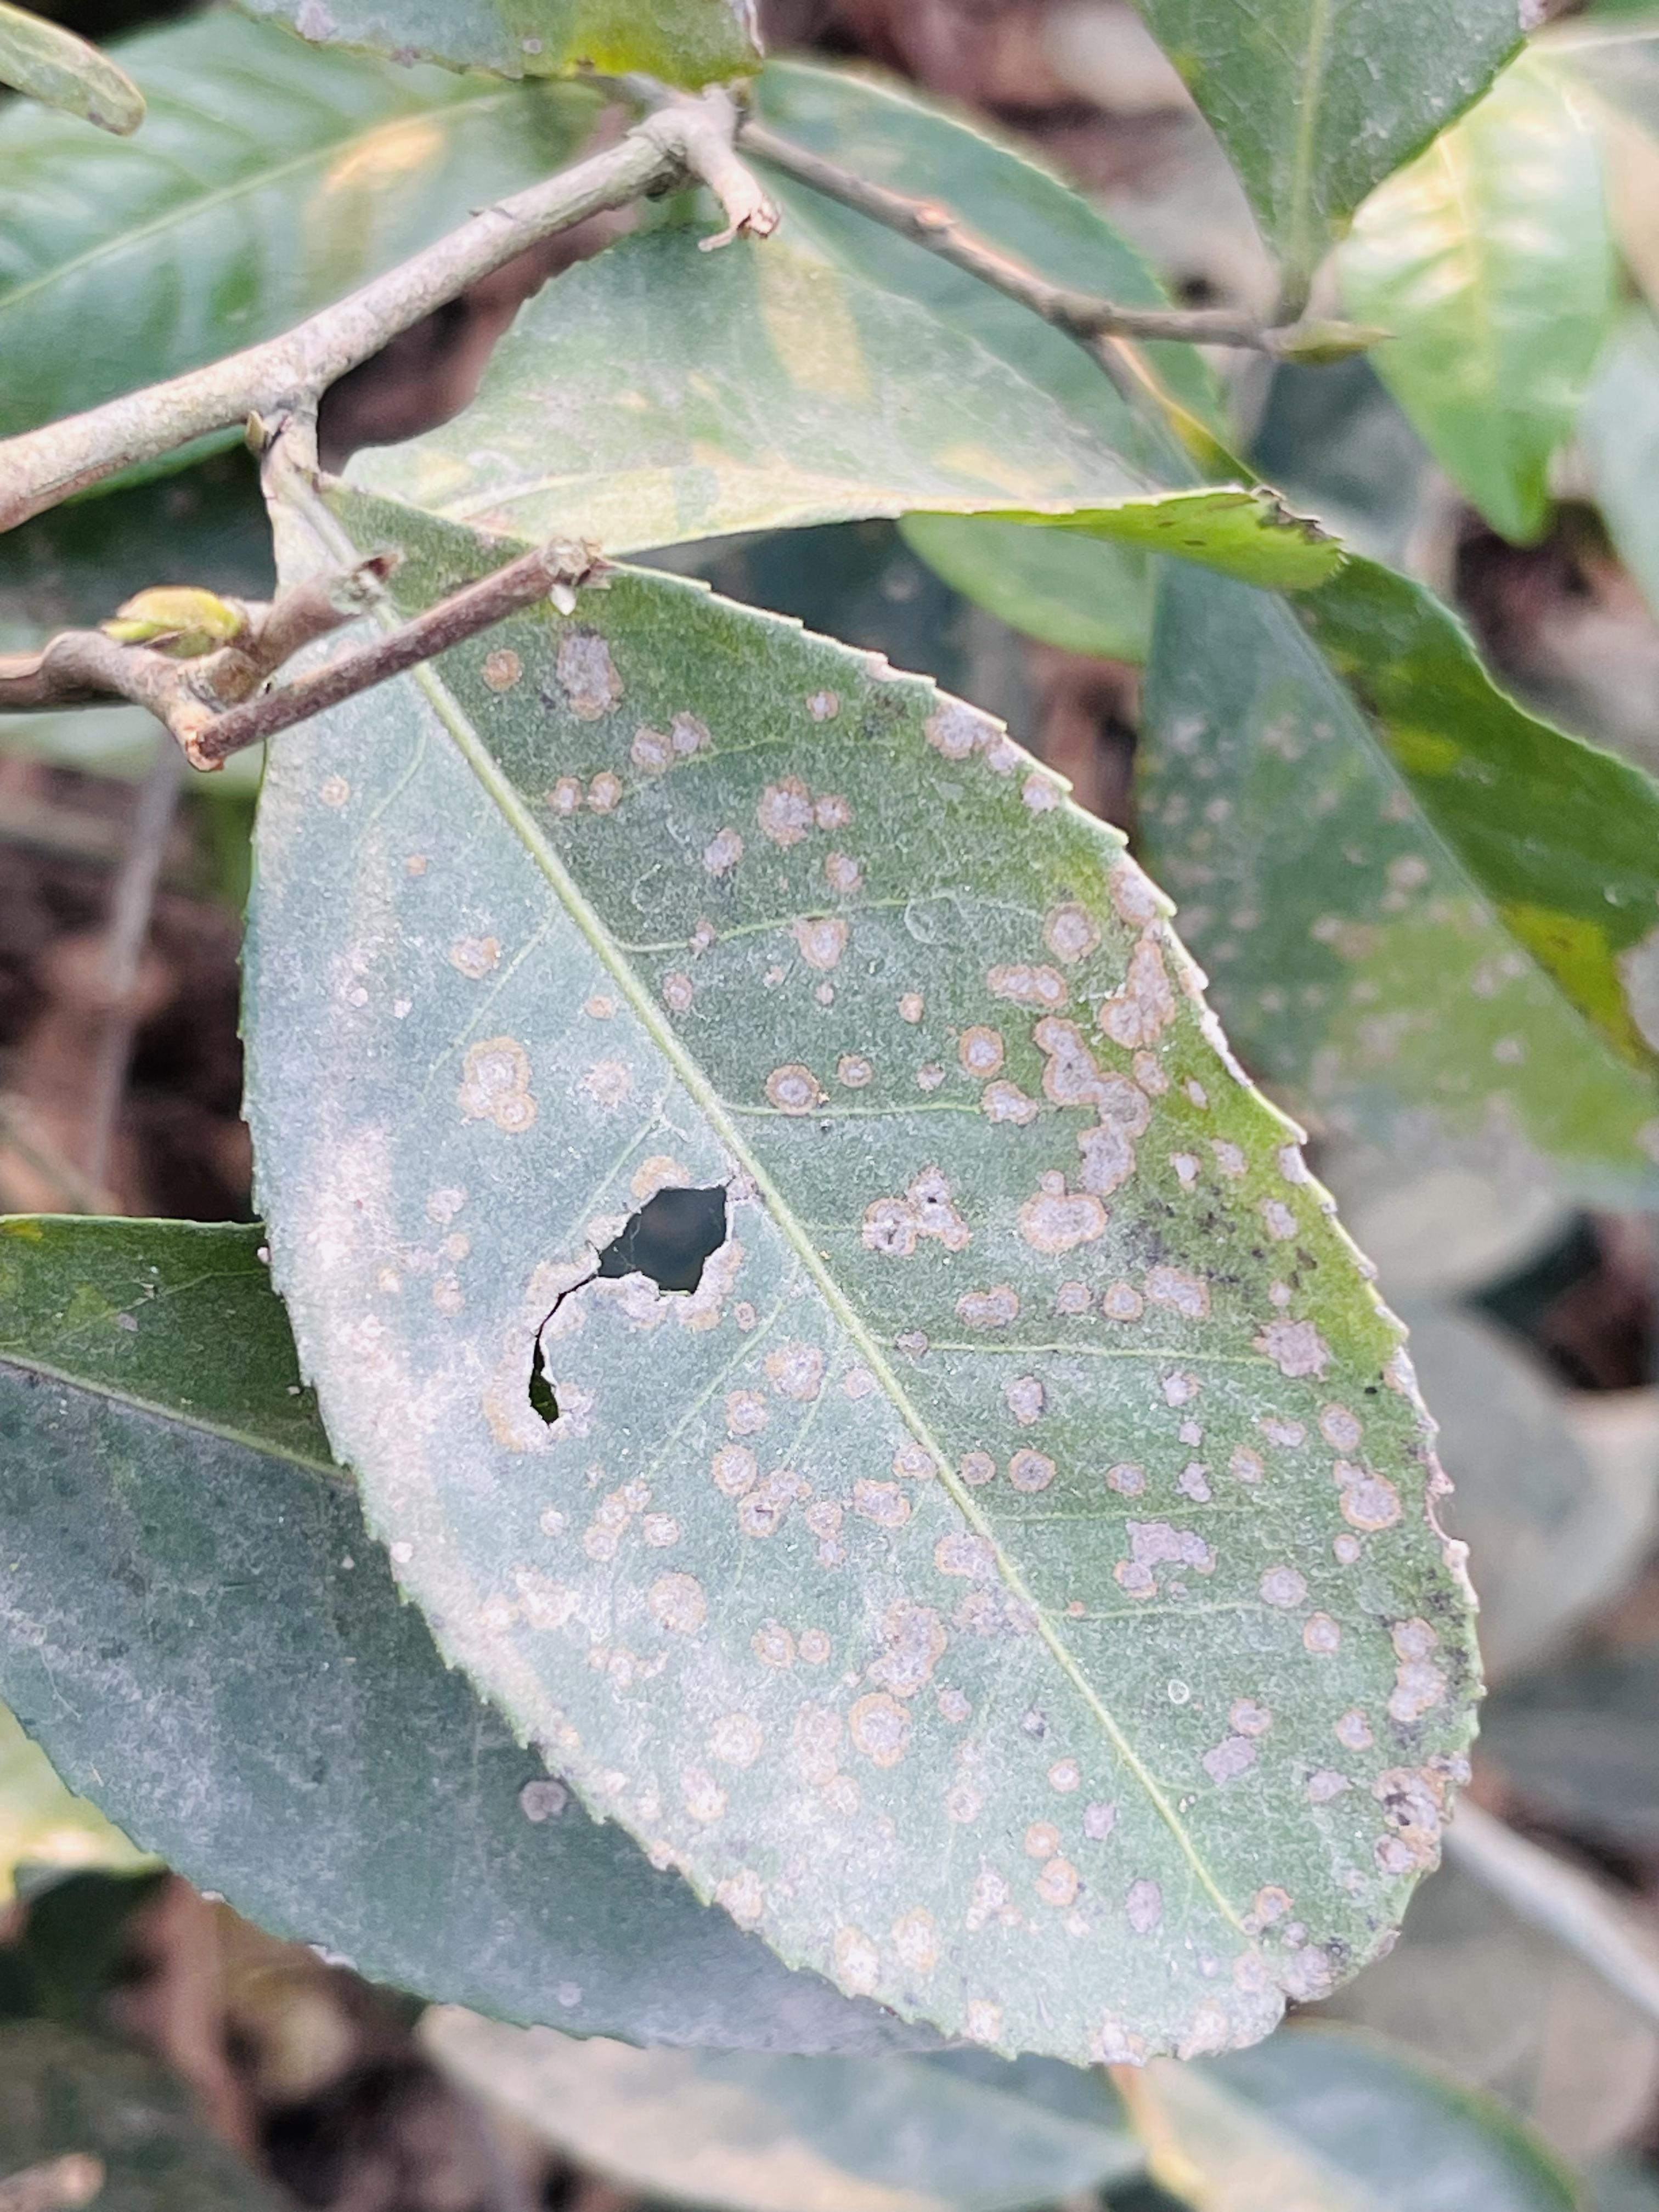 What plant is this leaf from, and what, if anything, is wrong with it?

tea, red rust
